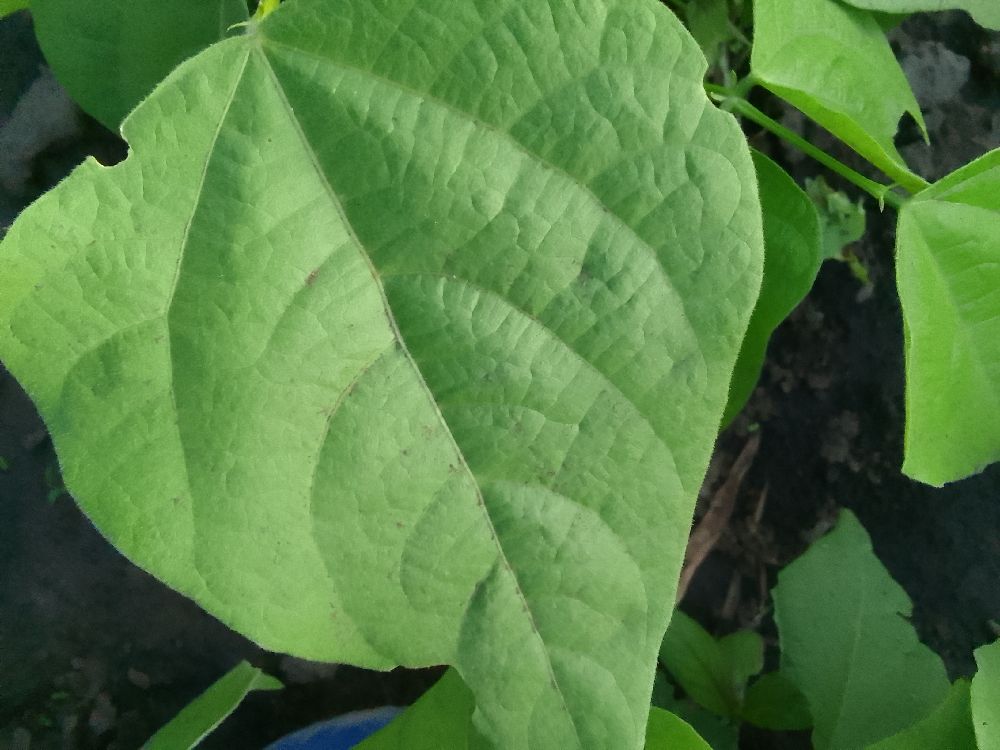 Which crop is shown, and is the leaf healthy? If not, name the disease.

common bean, healthy
